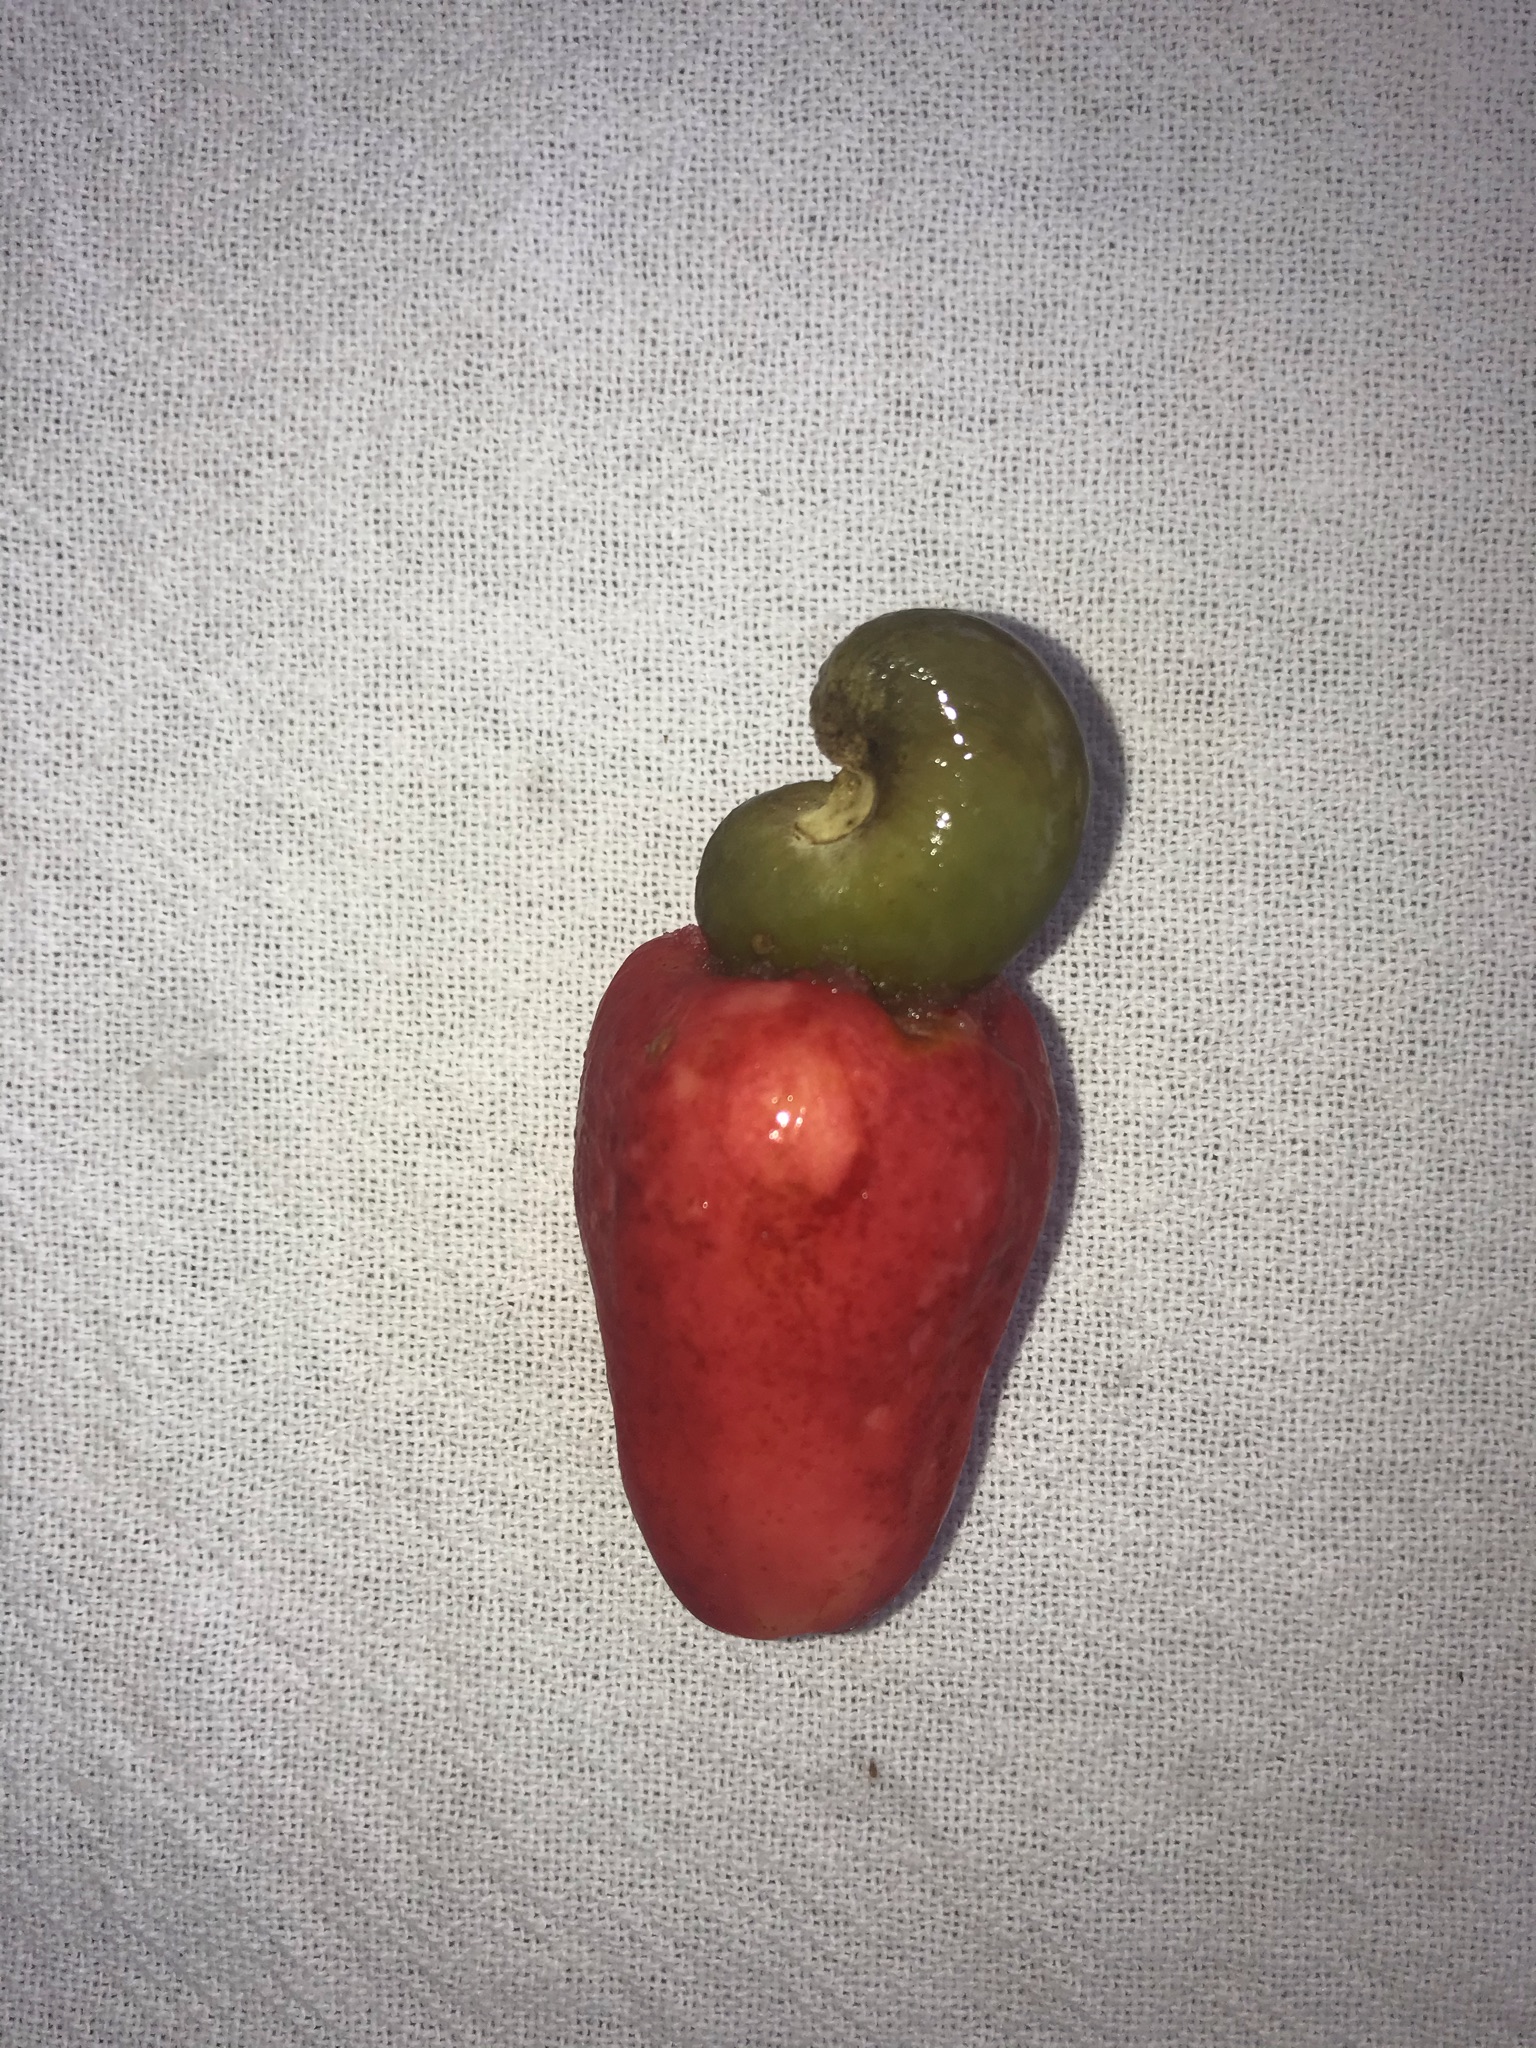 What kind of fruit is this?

caju vermelho
